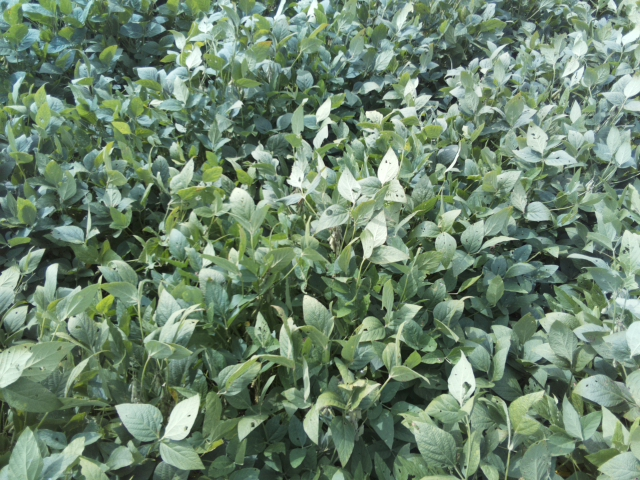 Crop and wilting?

soybean, leaflets folding inward at secondary pulvinus with no turgor loss in leaflets or petioles
